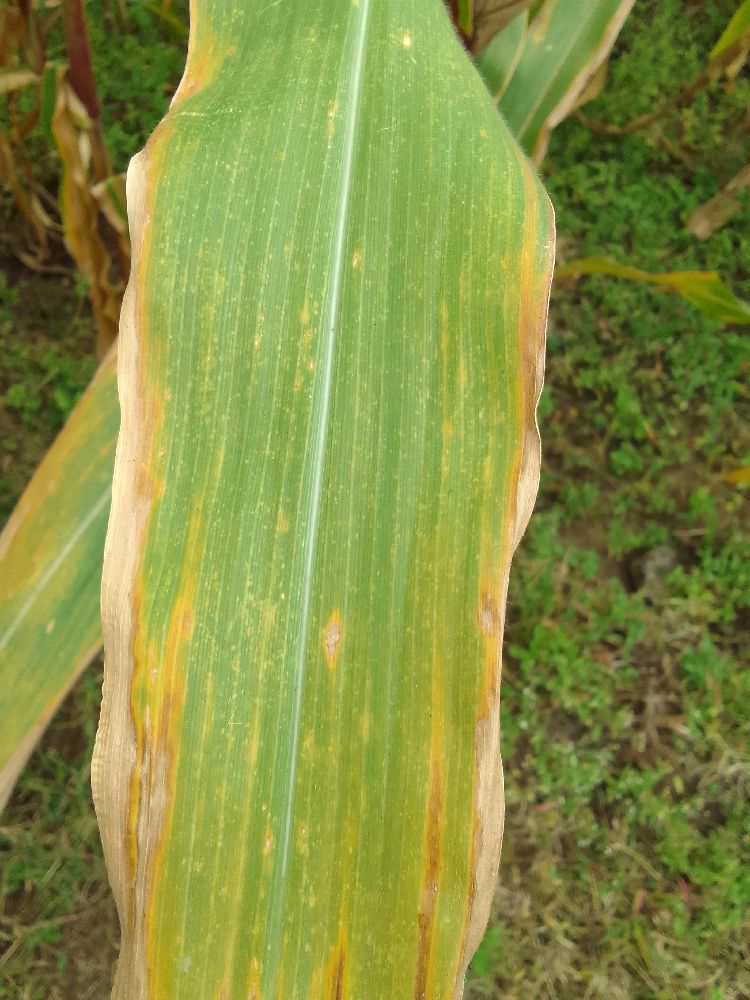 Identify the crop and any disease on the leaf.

maize, maize lethal necrosis
